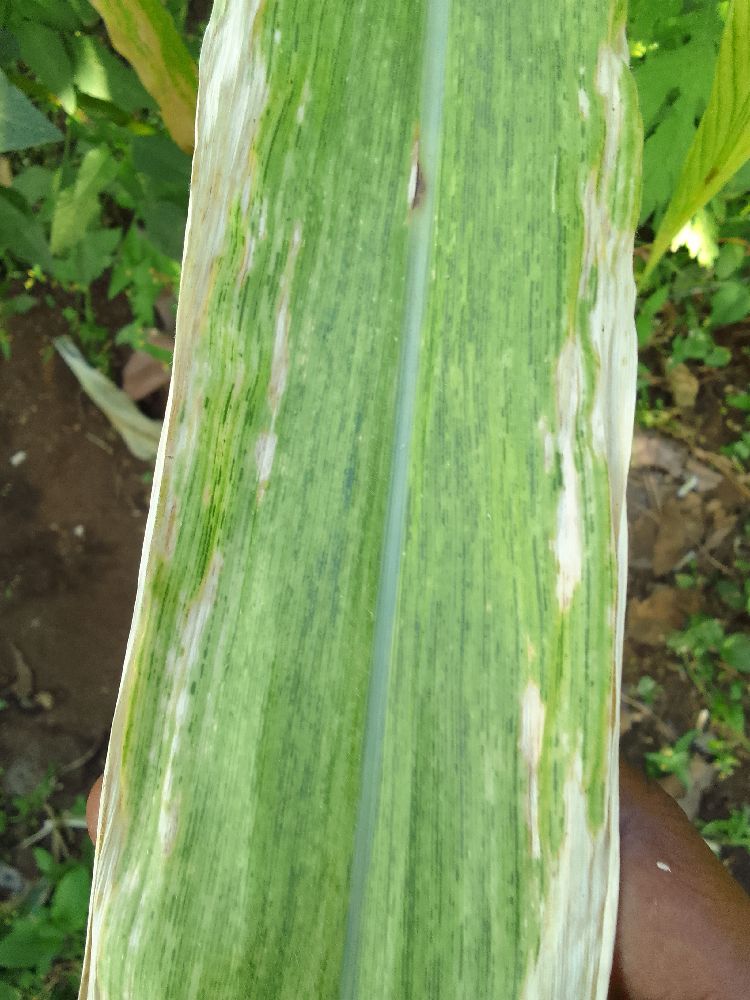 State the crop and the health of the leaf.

maize, maize lethal necrosis
